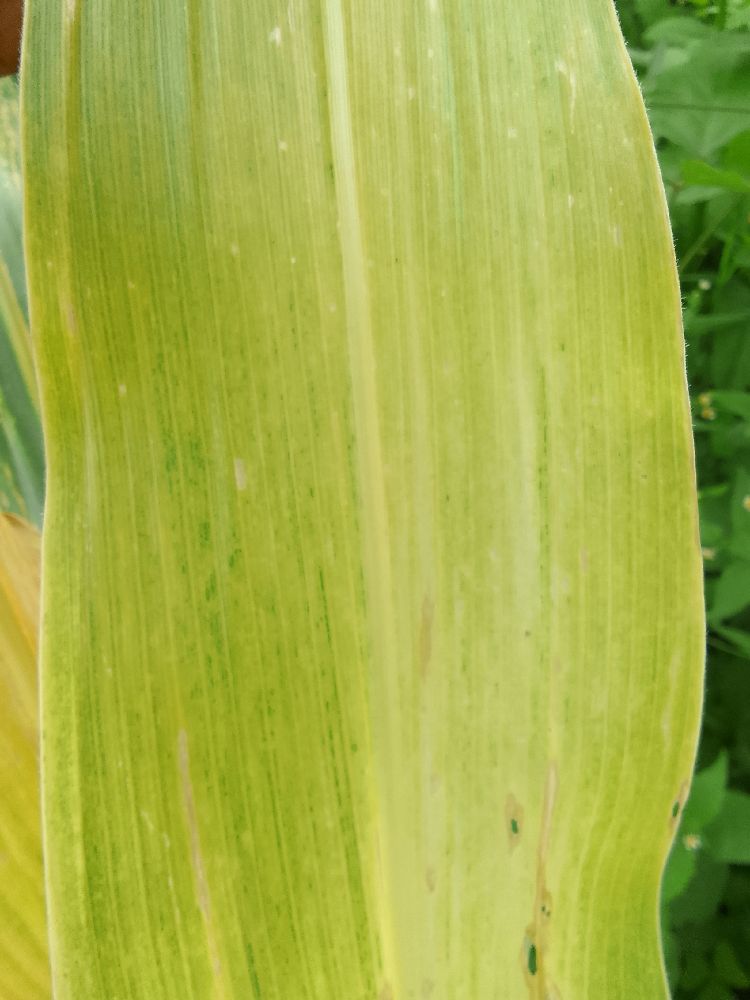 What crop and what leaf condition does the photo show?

maize, maize lethal necrosis
